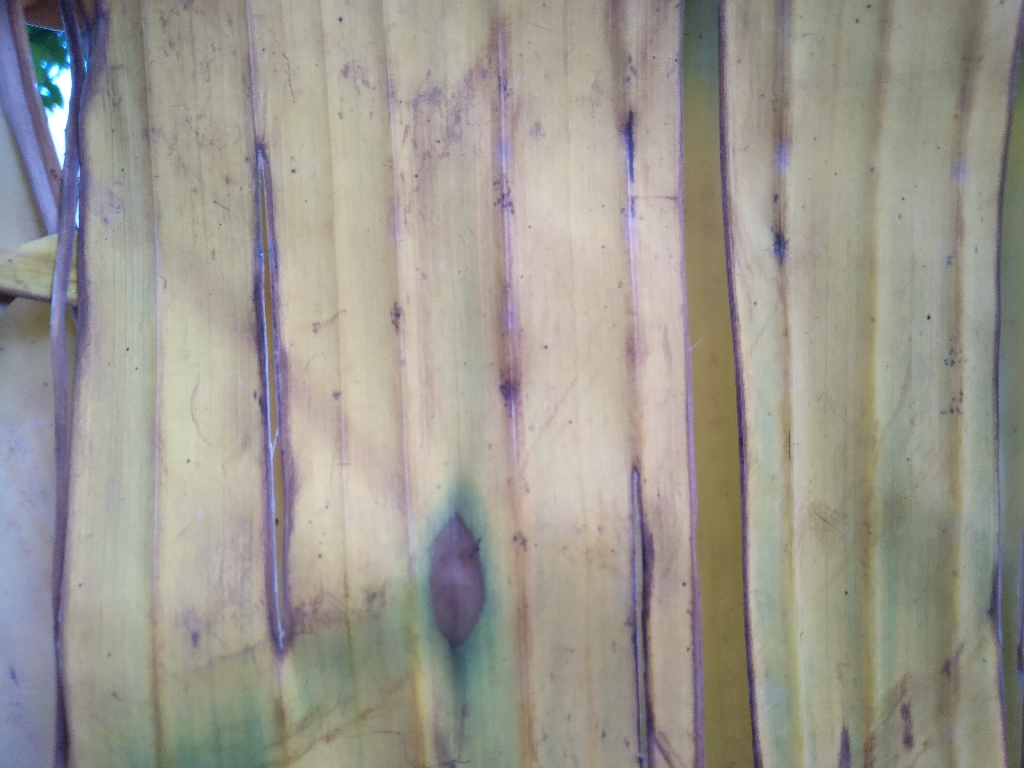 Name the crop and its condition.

banana, fusarium wilt race 1
